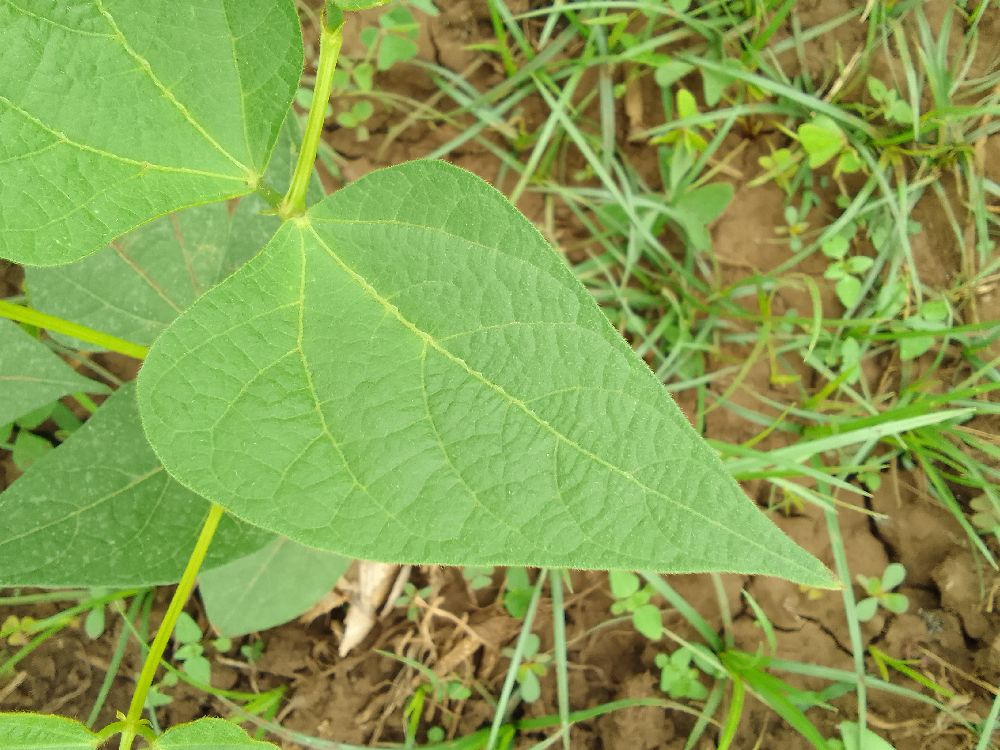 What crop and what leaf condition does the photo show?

common bean, healthy
